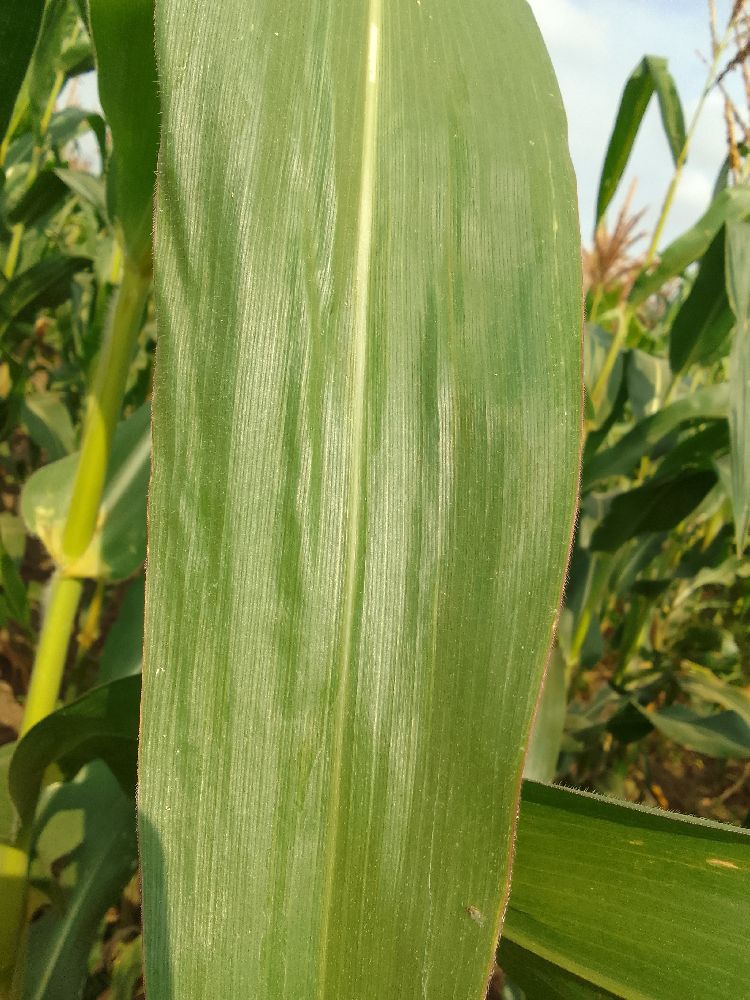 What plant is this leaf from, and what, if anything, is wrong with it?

maize, healthy
